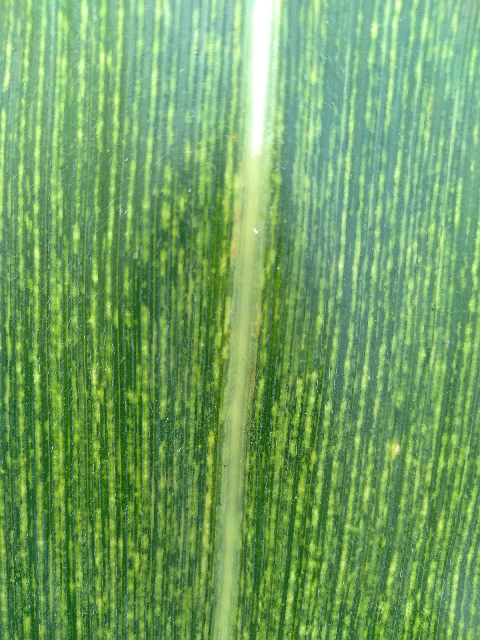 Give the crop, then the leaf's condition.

maize, maize streak virus
